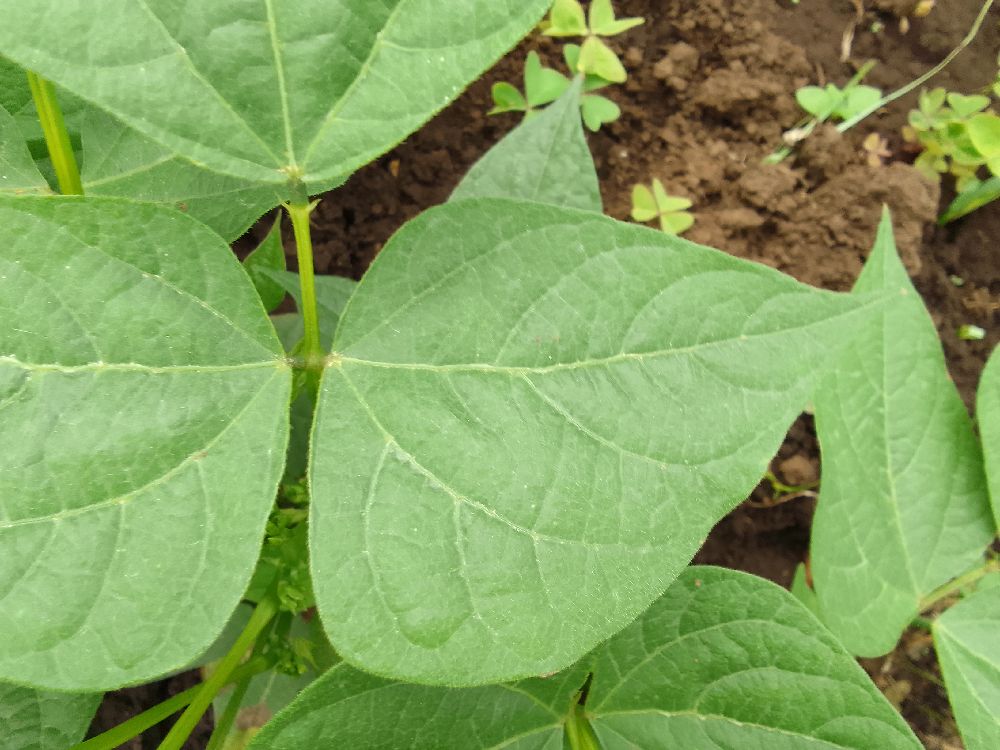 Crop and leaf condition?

common bean, healthy
